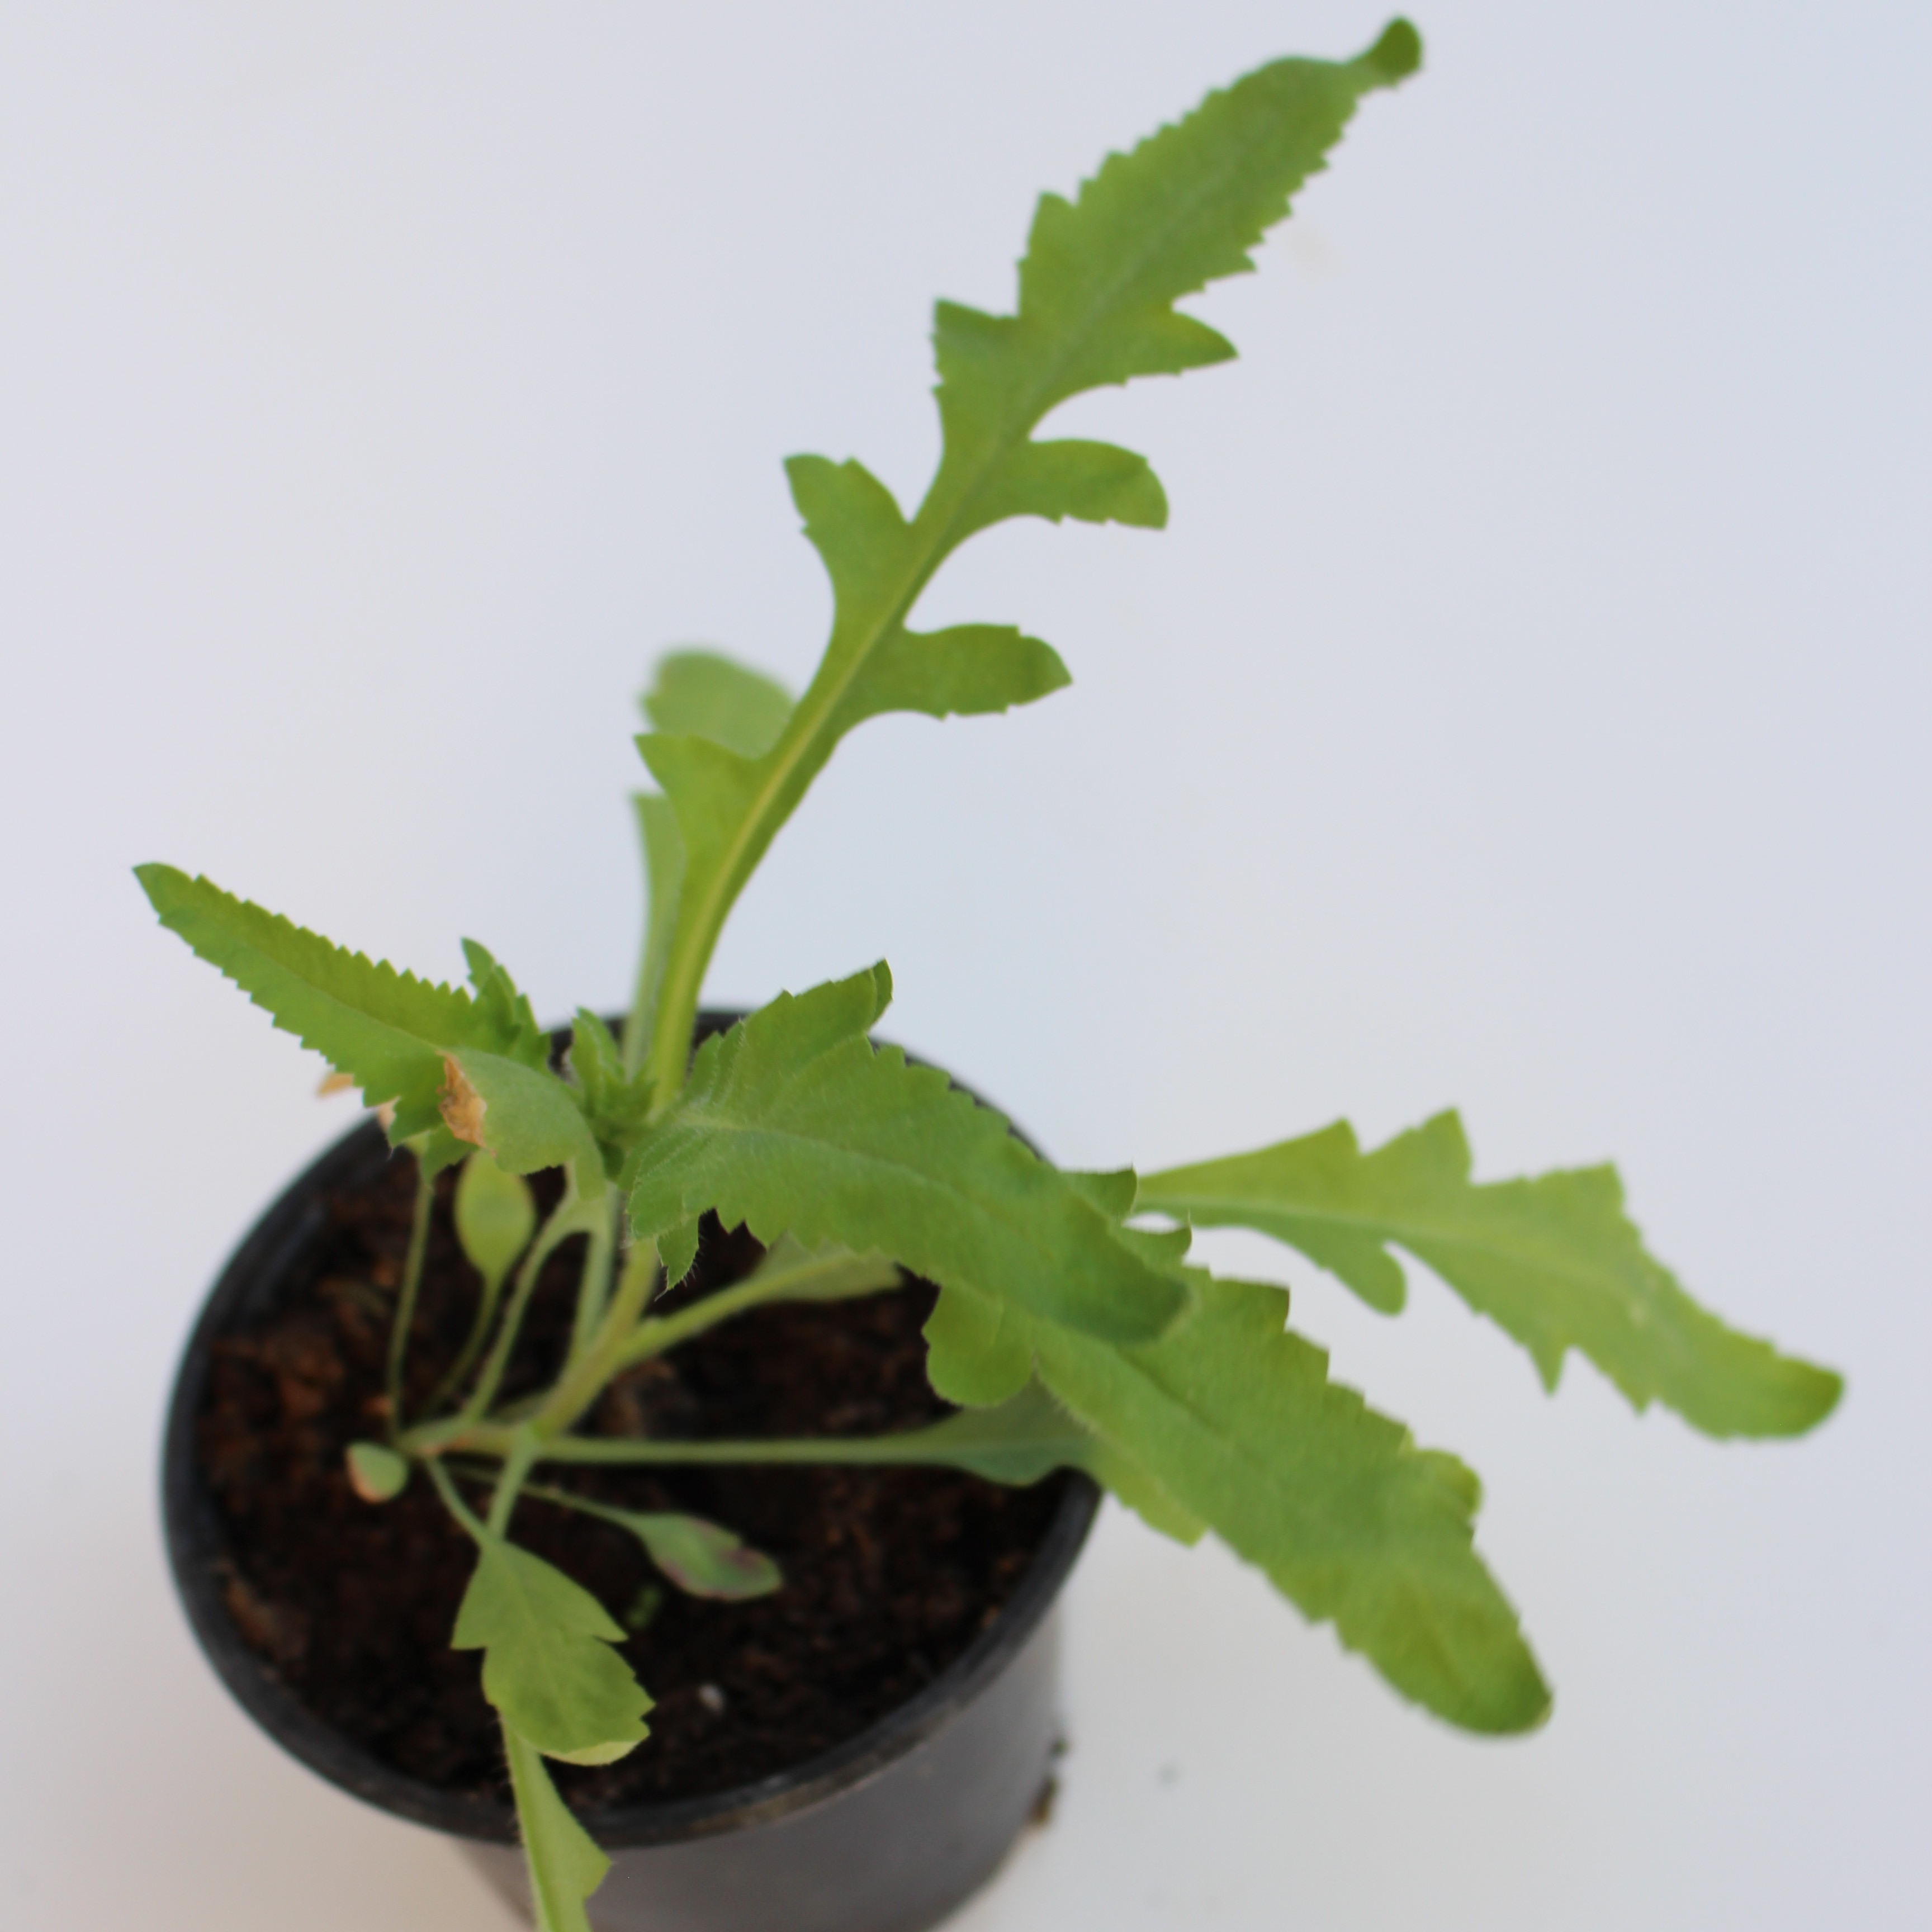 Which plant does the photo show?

Papaver rhoeas
